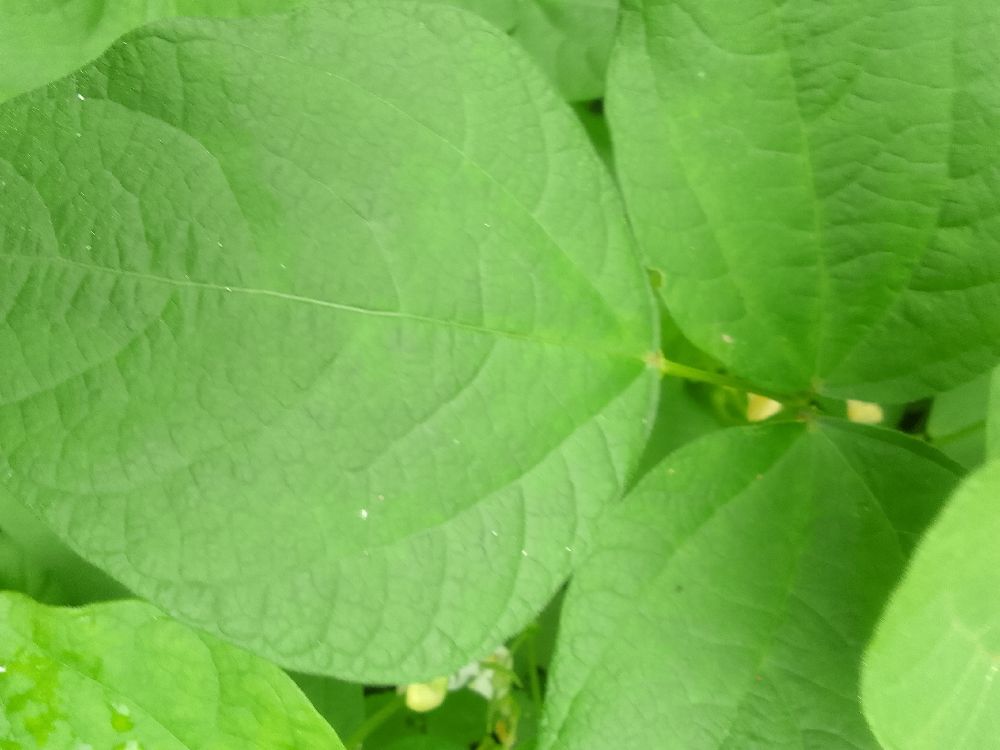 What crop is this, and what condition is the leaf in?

common bean, healthy
